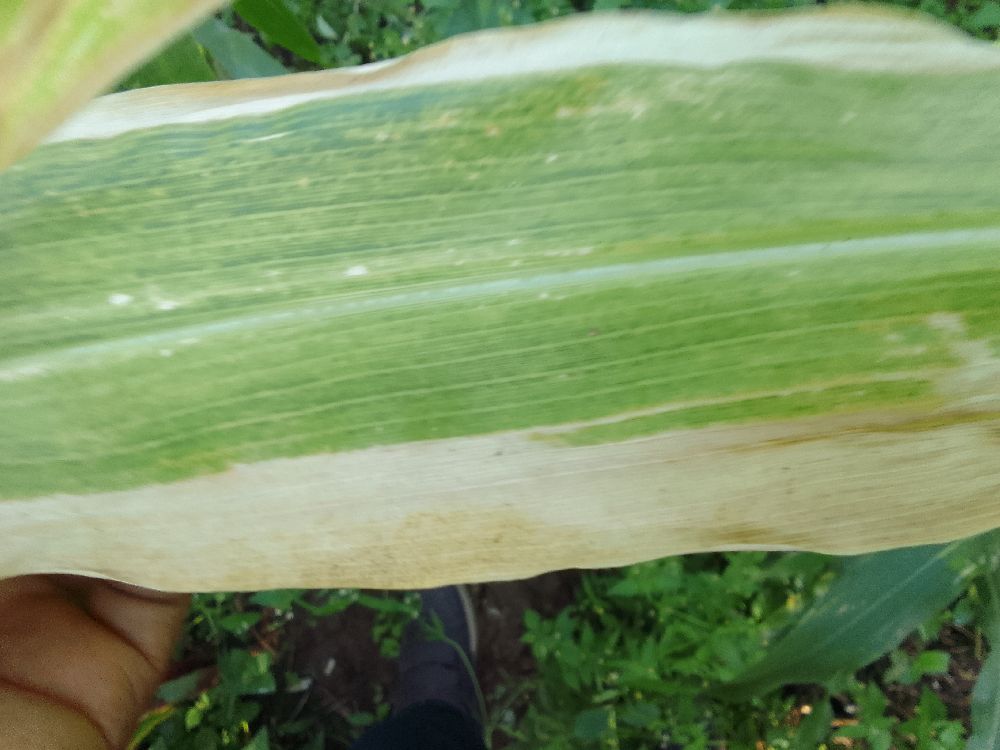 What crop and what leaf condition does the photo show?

maize, maize lethal necrosis
